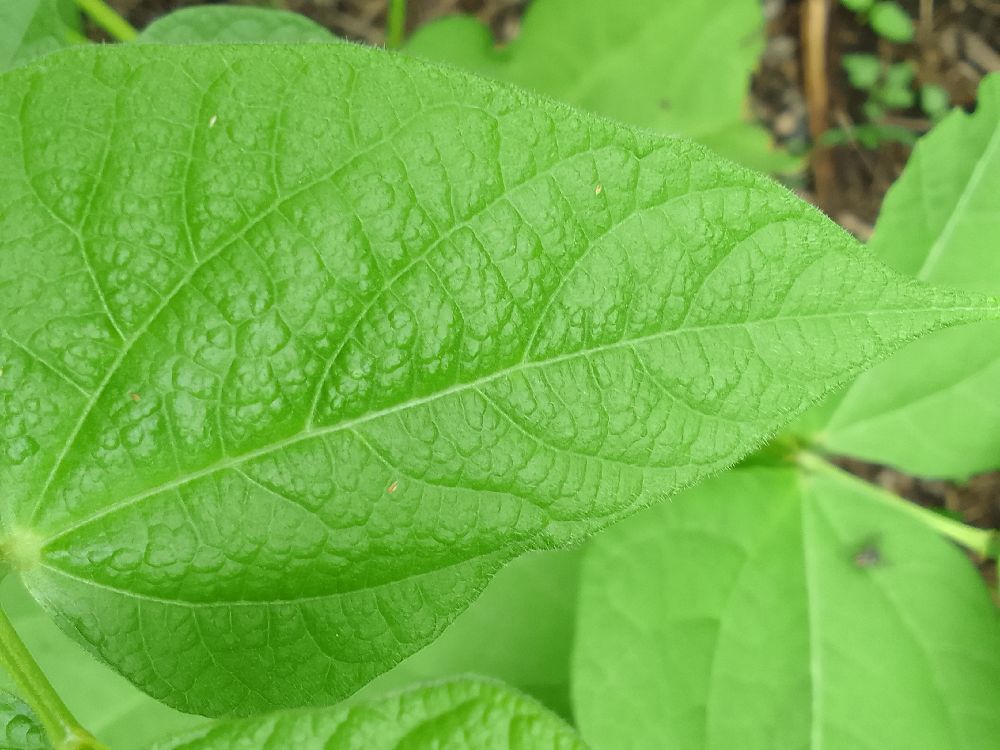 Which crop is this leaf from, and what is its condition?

common bean, healthy
